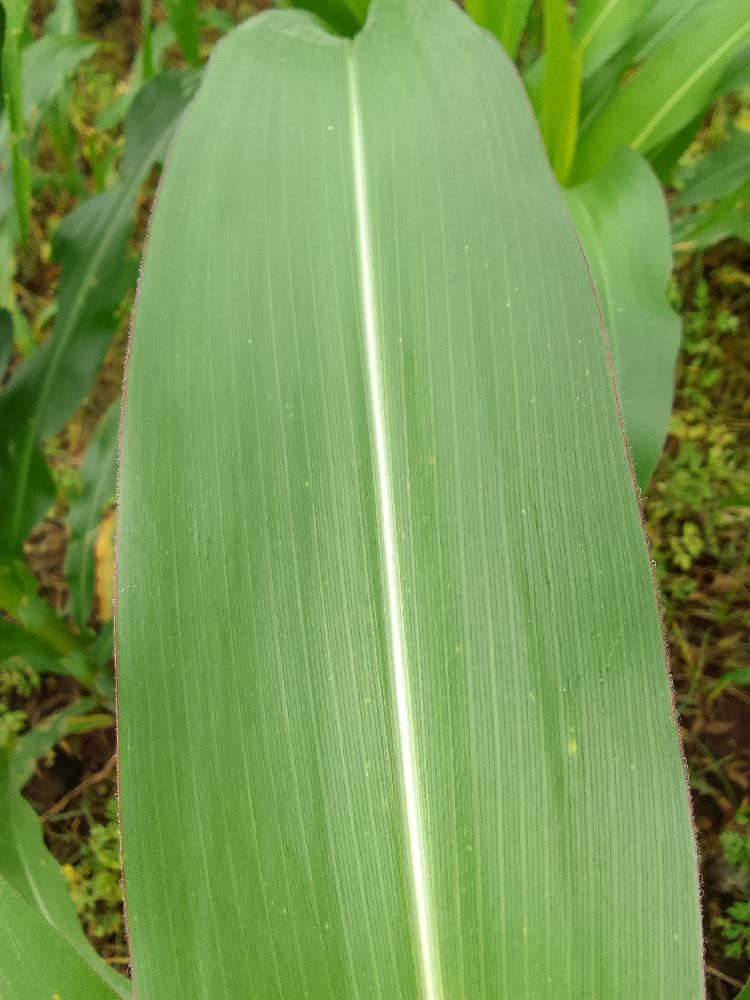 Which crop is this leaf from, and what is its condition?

maize, healthy
